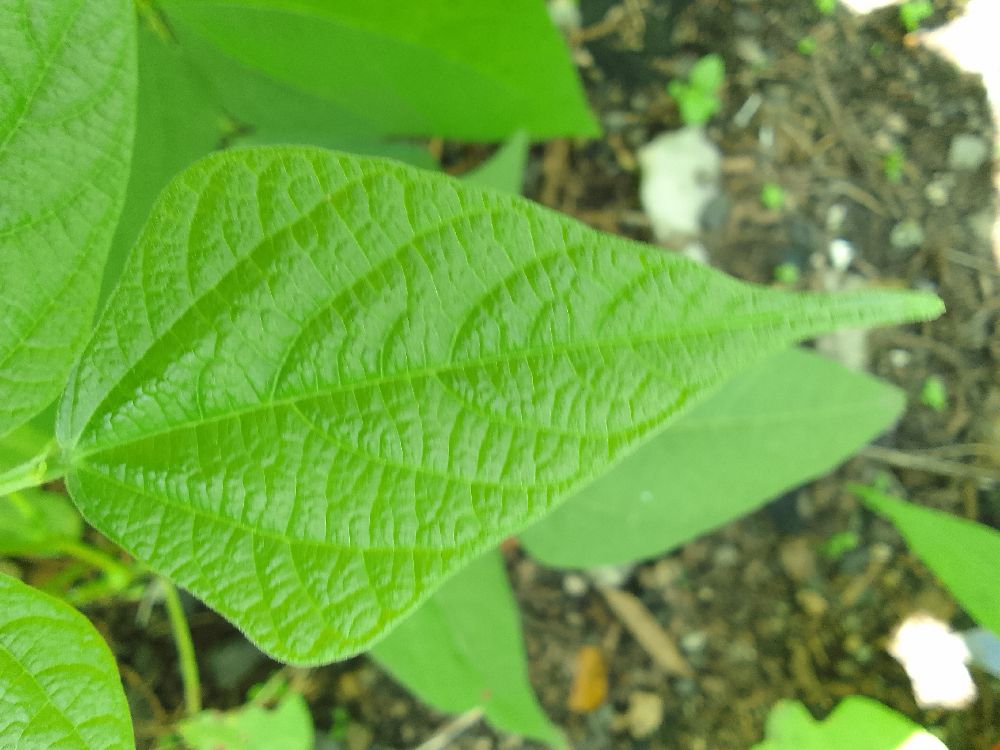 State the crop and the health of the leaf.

common bean, healthy
